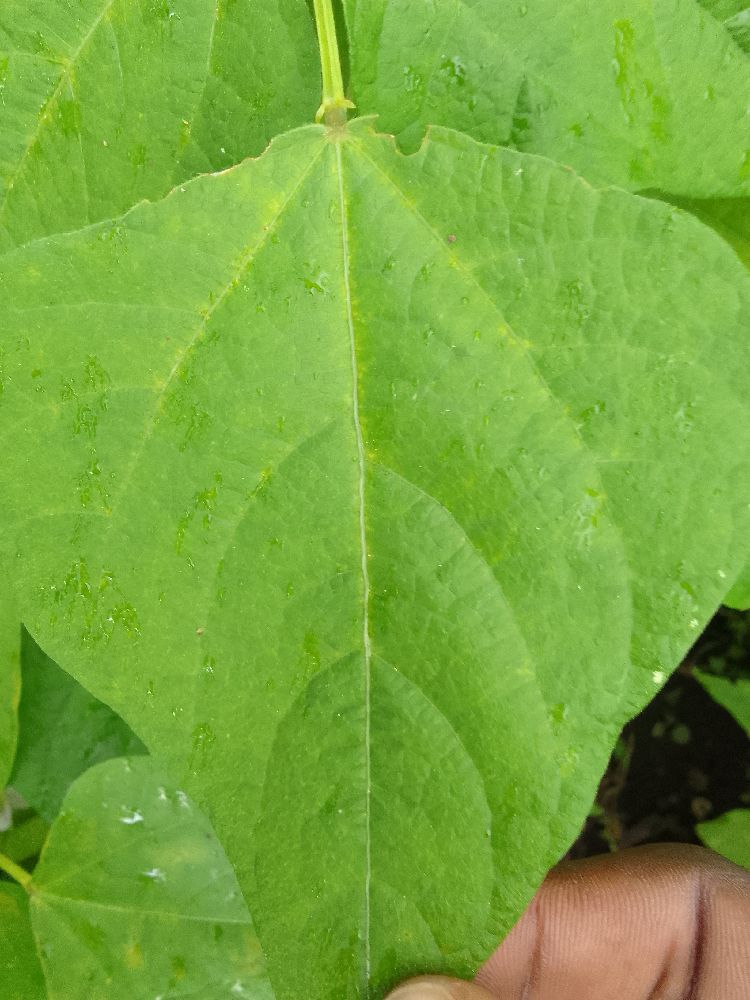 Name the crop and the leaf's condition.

common bean, healthy
